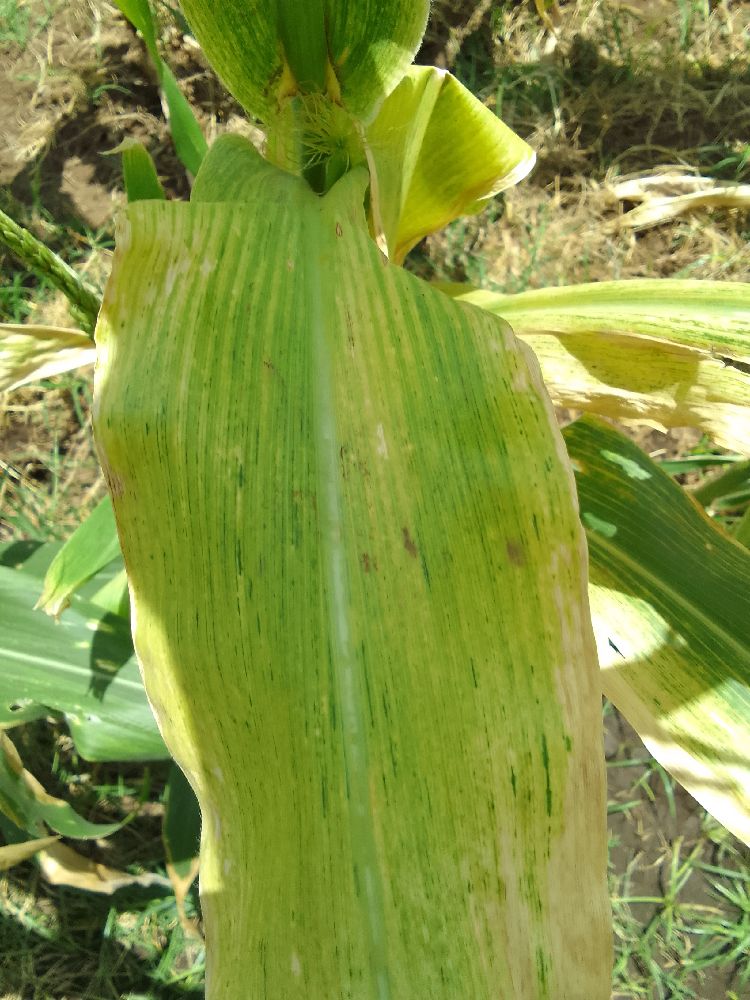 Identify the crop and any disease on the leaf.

maize, maize lethal necrosis
